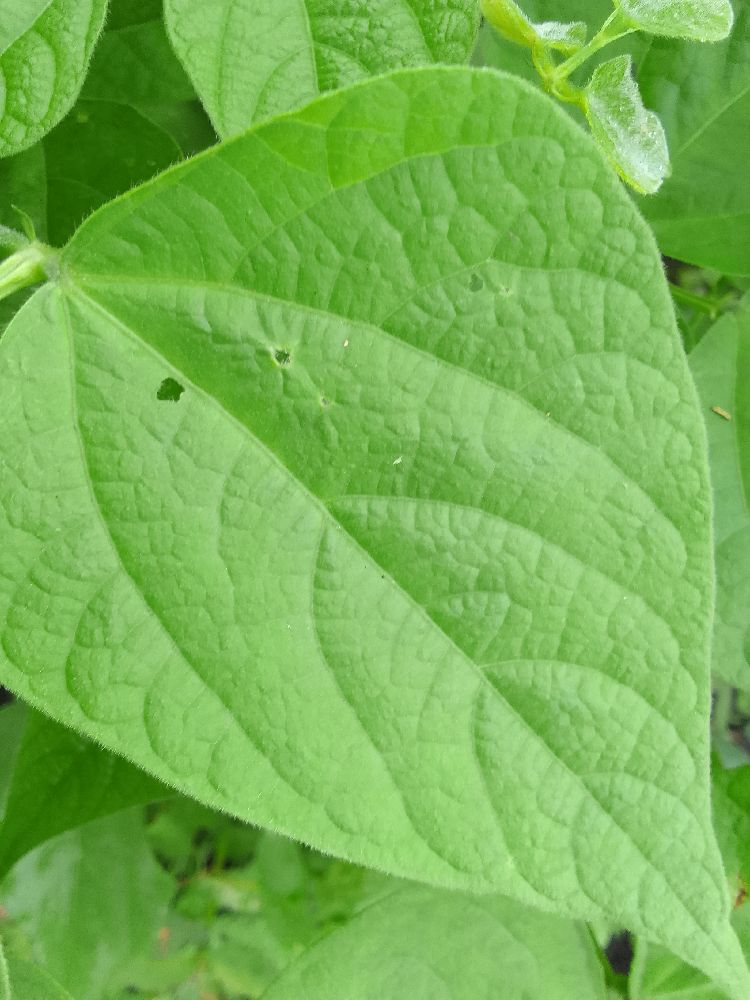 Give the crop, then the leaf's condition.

common bean, healthy
